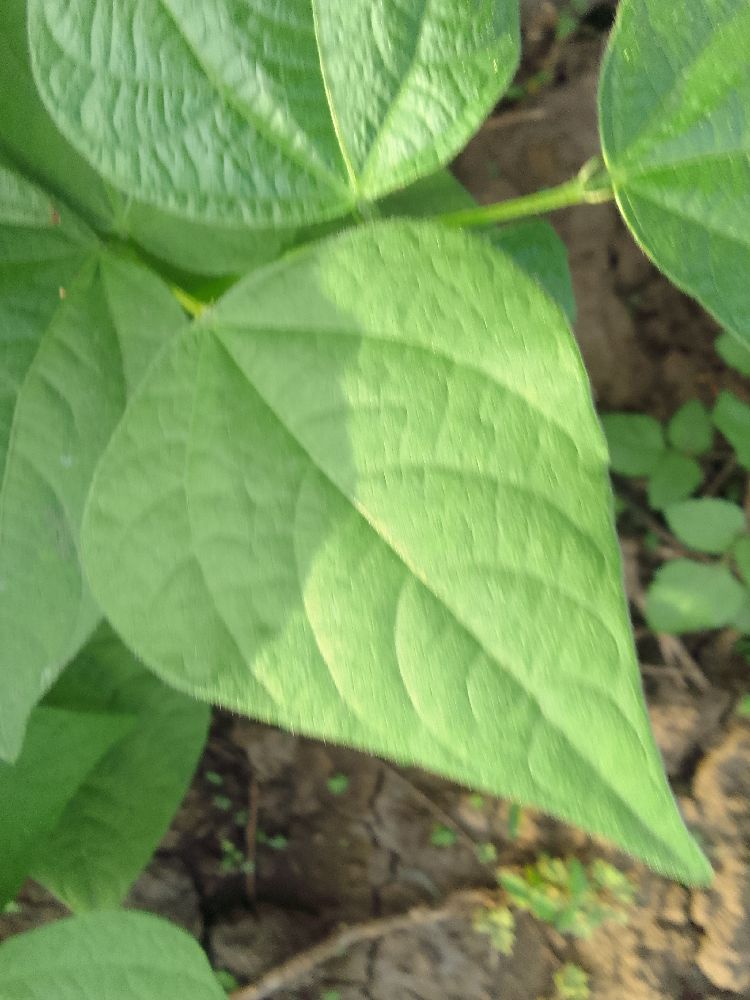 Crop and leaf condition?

common bean, healthy
